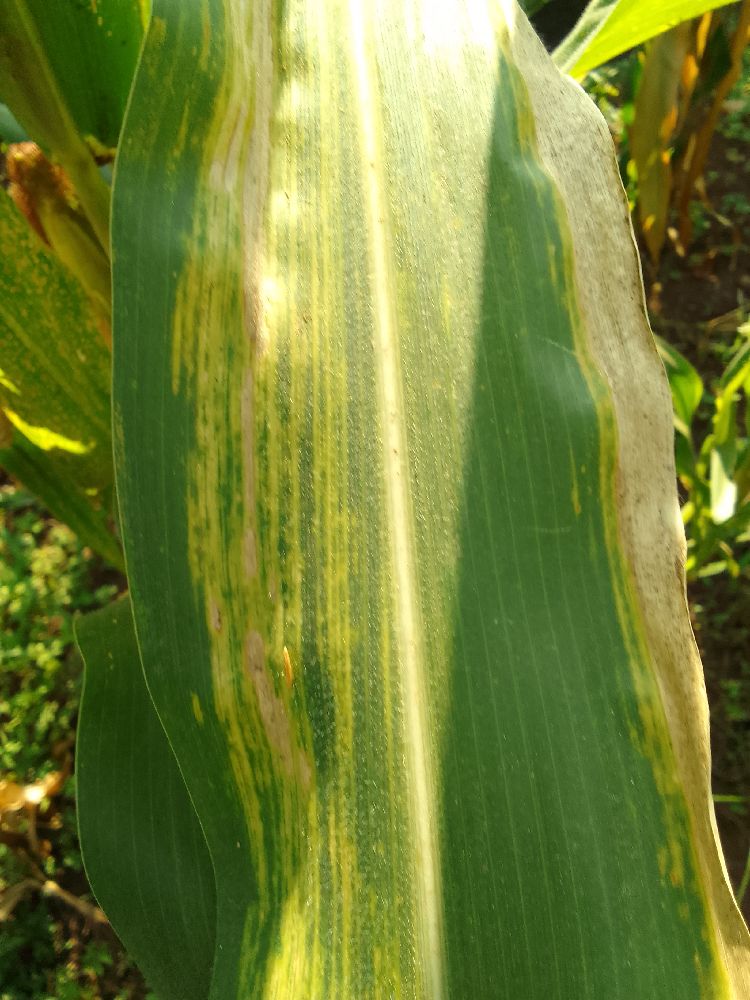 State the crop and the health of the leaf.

maize, maize lethal necrosis
